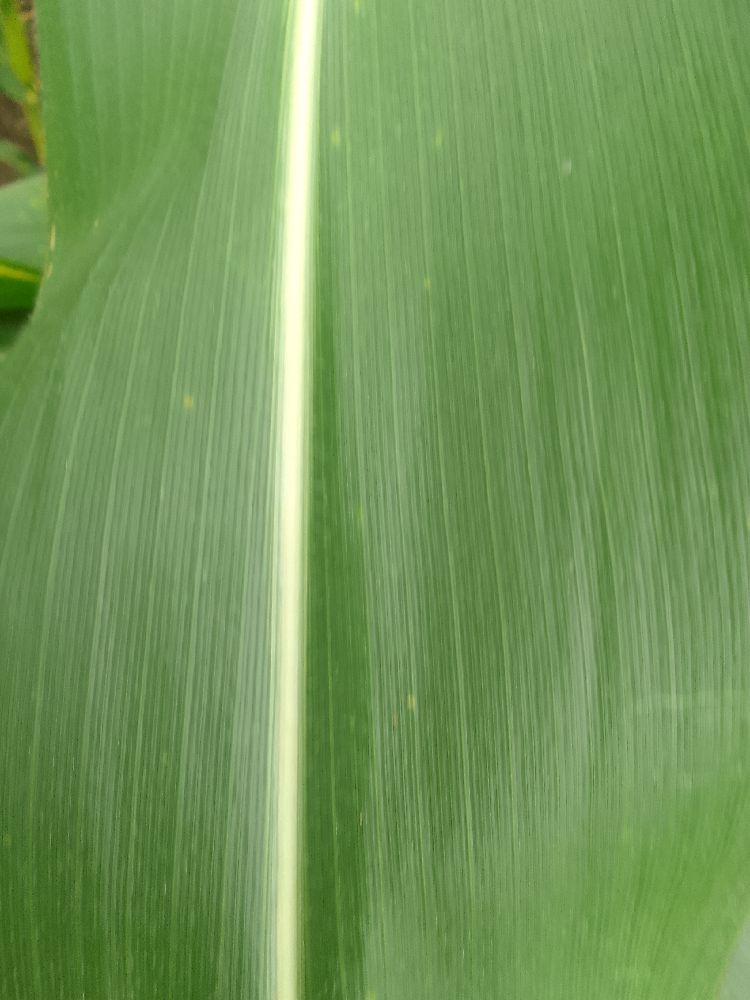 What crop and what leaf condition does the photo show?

maize, healthy
